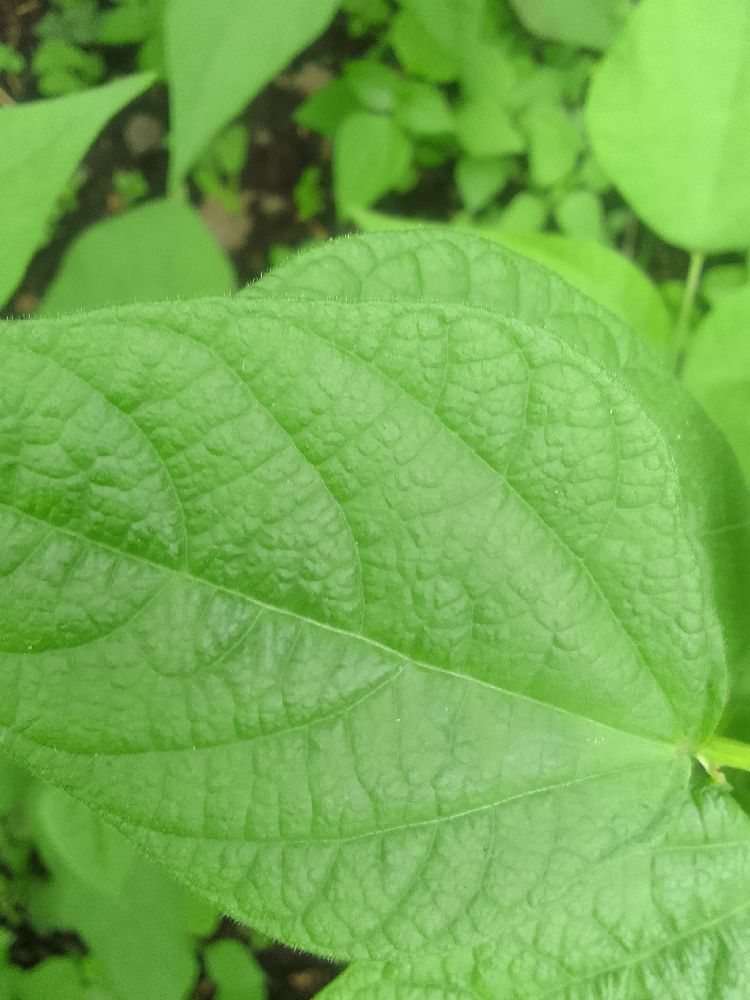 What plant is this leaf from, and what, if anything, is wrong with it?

common bean, healthy
